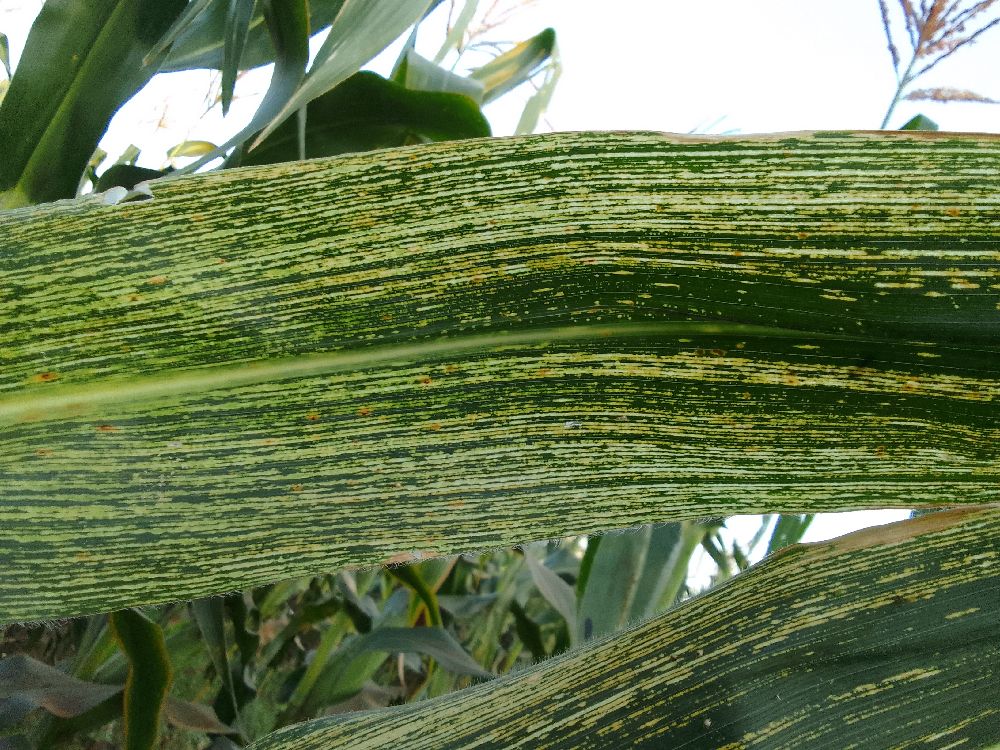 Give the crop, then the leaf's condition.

maize, maize streak virus
